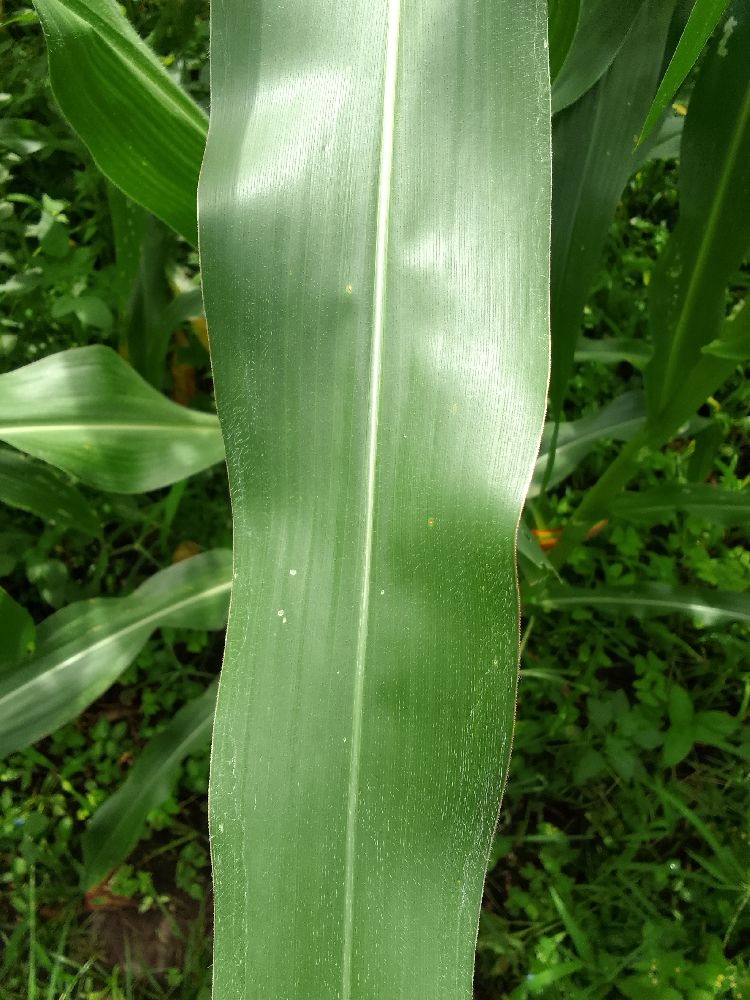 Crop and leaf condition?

maize, healthy
